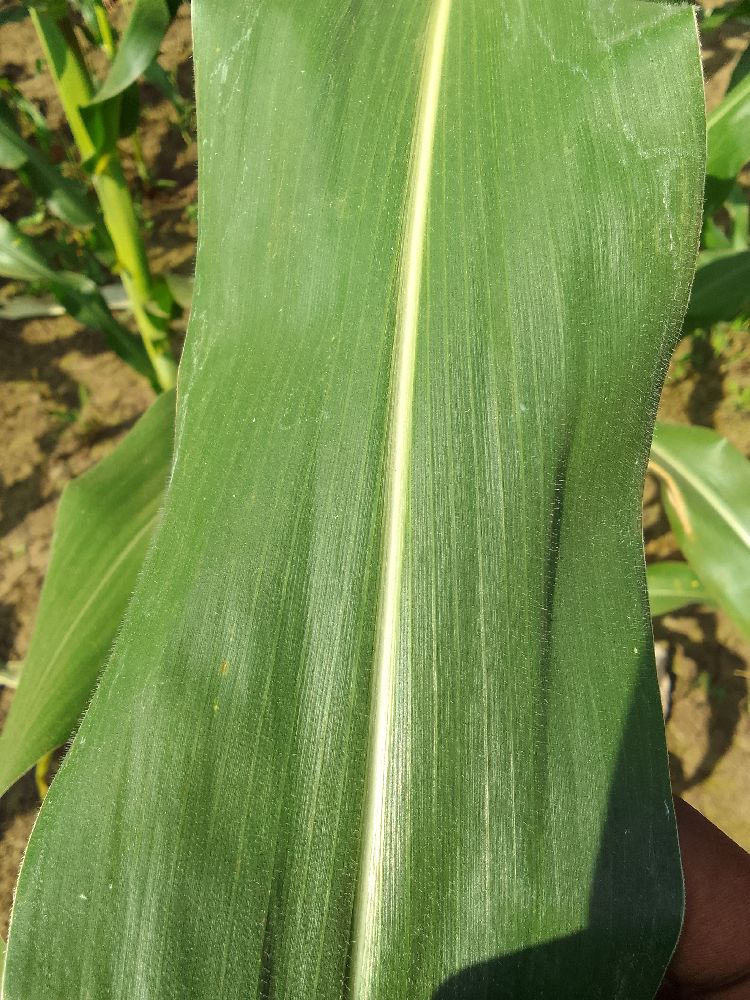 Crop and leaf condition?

maize, healthy
